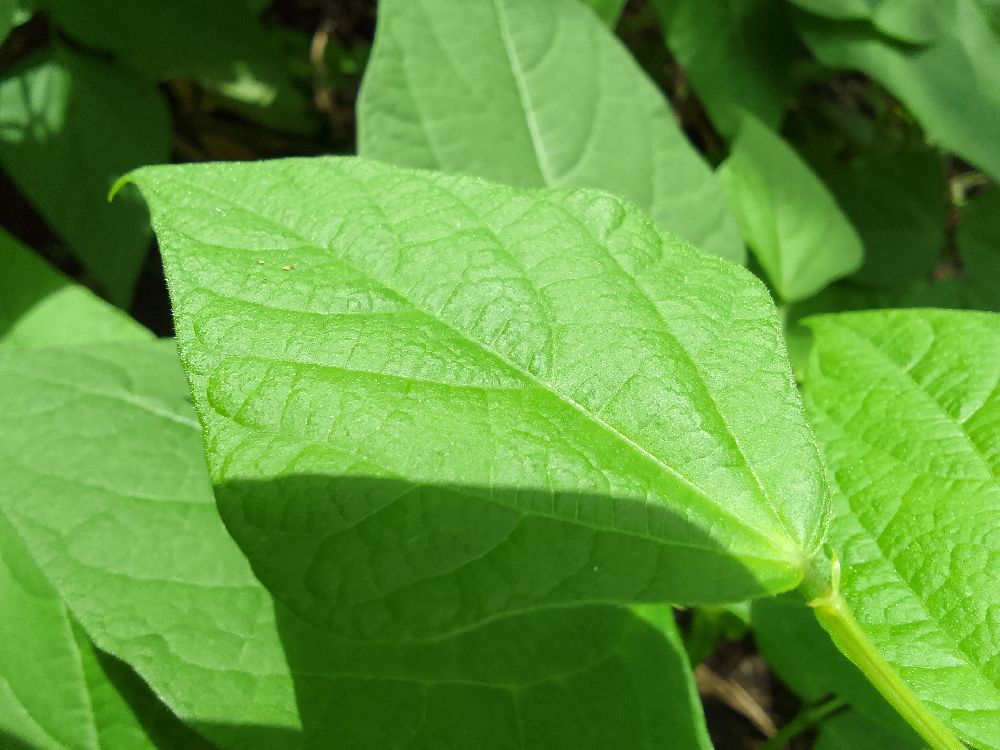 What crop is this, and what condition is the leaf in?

common bean, healthy
